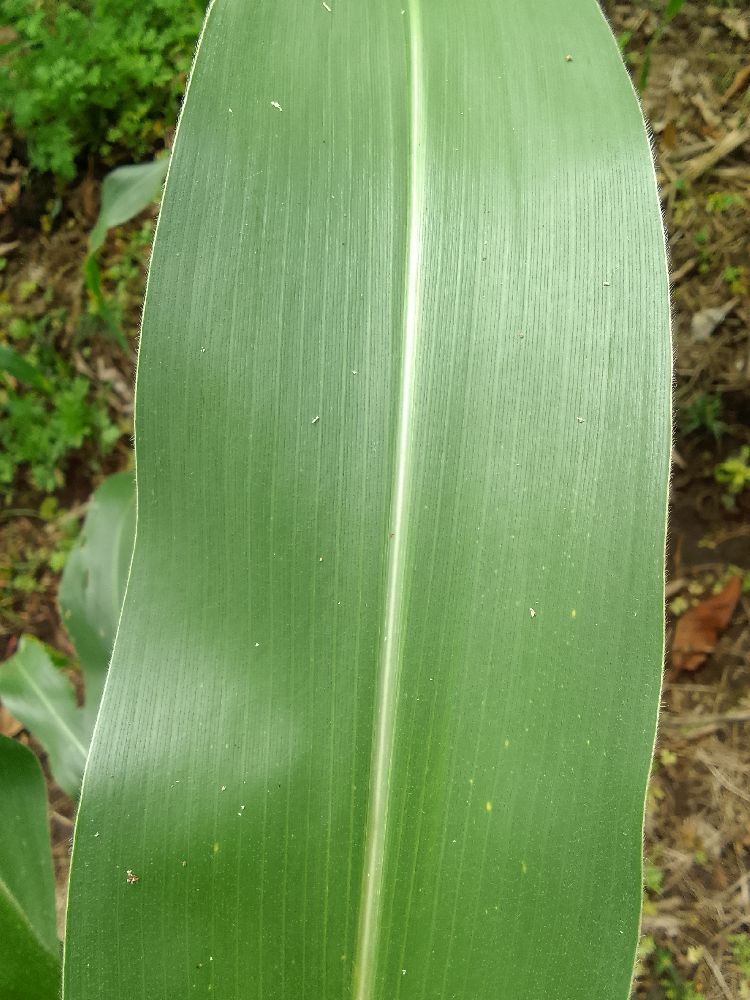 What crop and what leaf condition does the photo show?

maize, healthy
